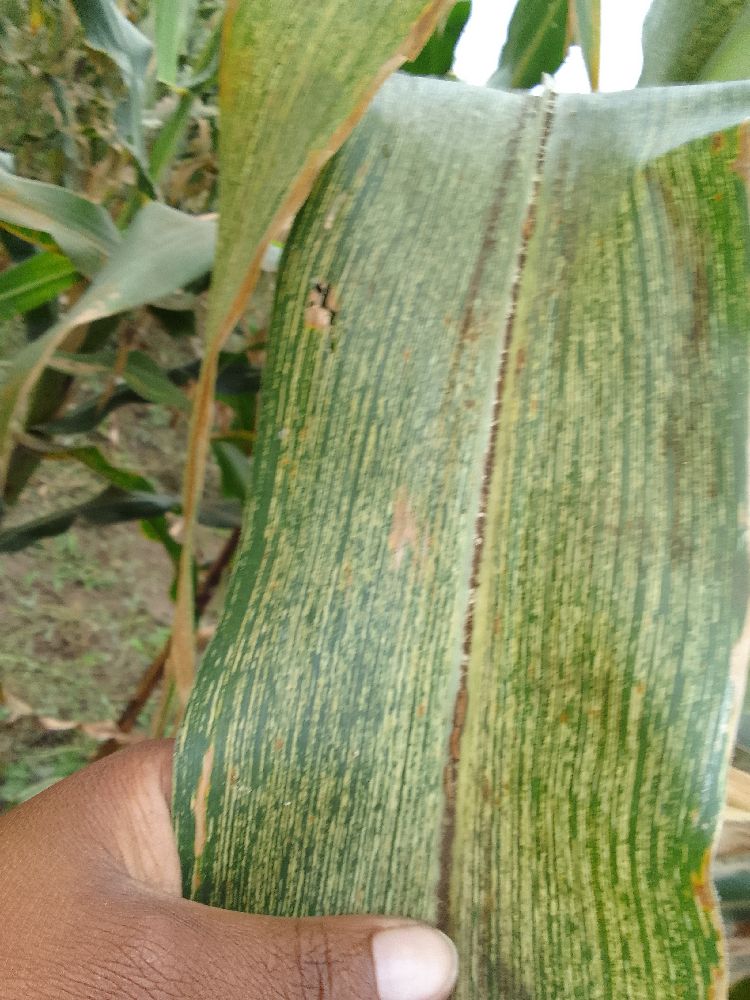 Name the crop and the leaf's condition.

maize, maize streak virus
